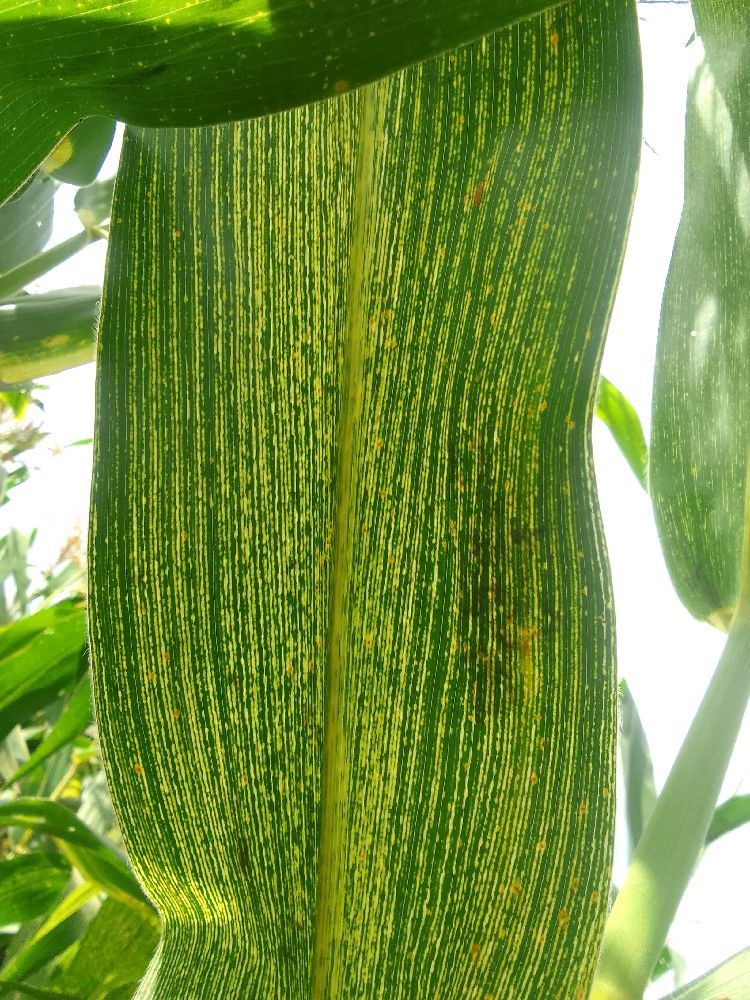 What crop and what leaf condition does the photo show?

maize, maize streak virus
